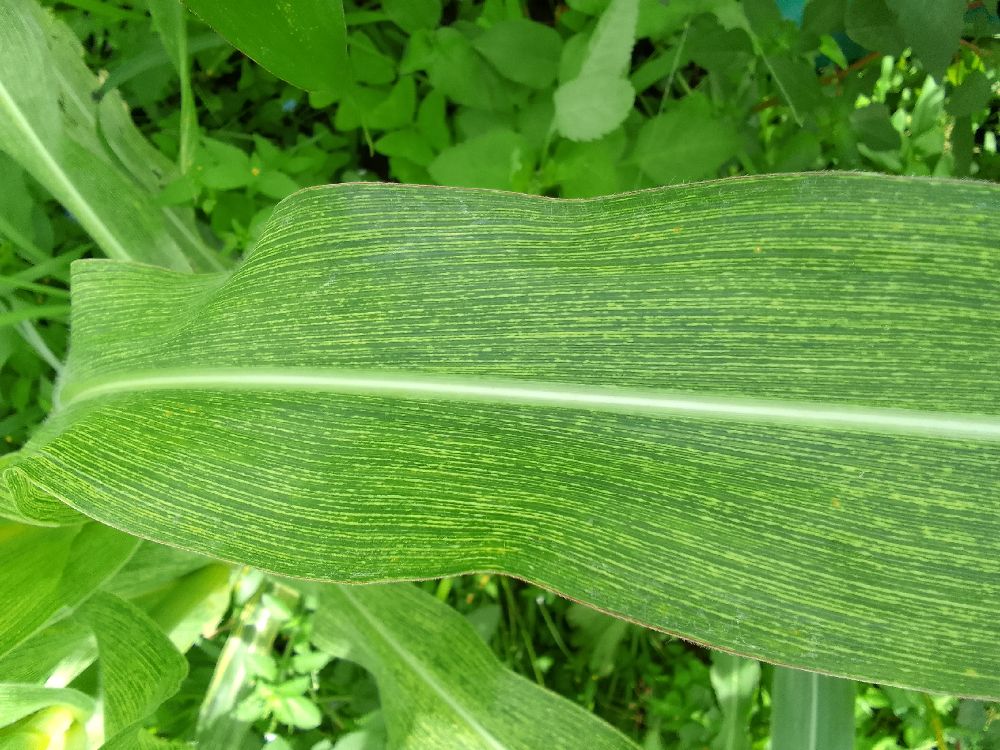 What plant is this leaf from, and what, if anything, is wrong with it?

maize, maize streak virus
